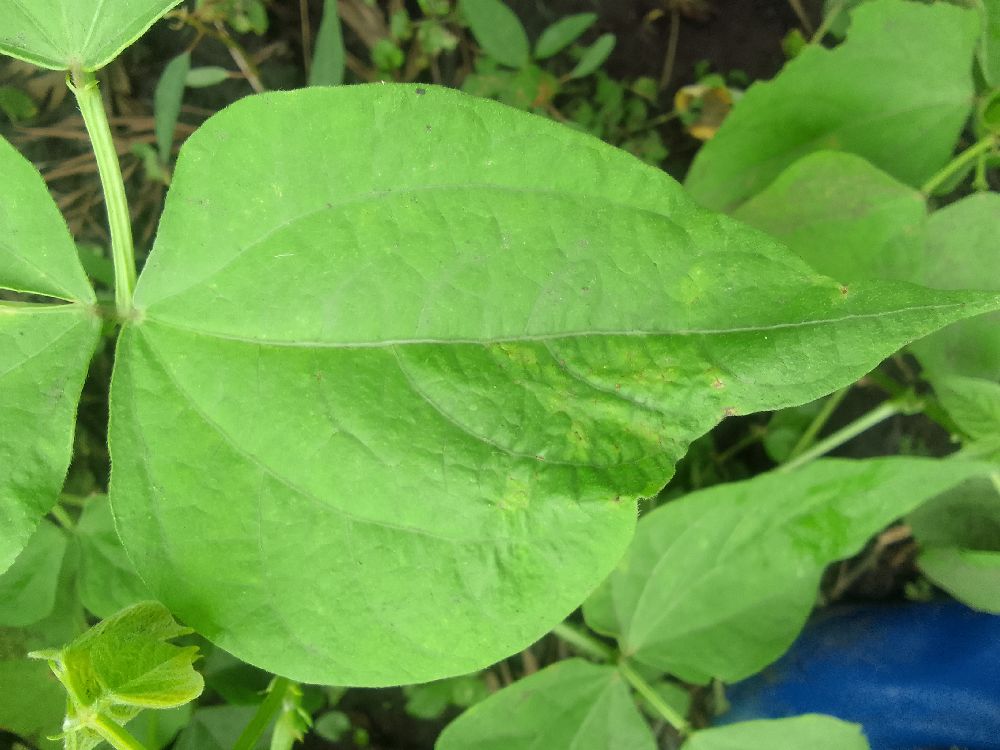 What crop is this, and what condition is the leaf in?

common bean, healthy
